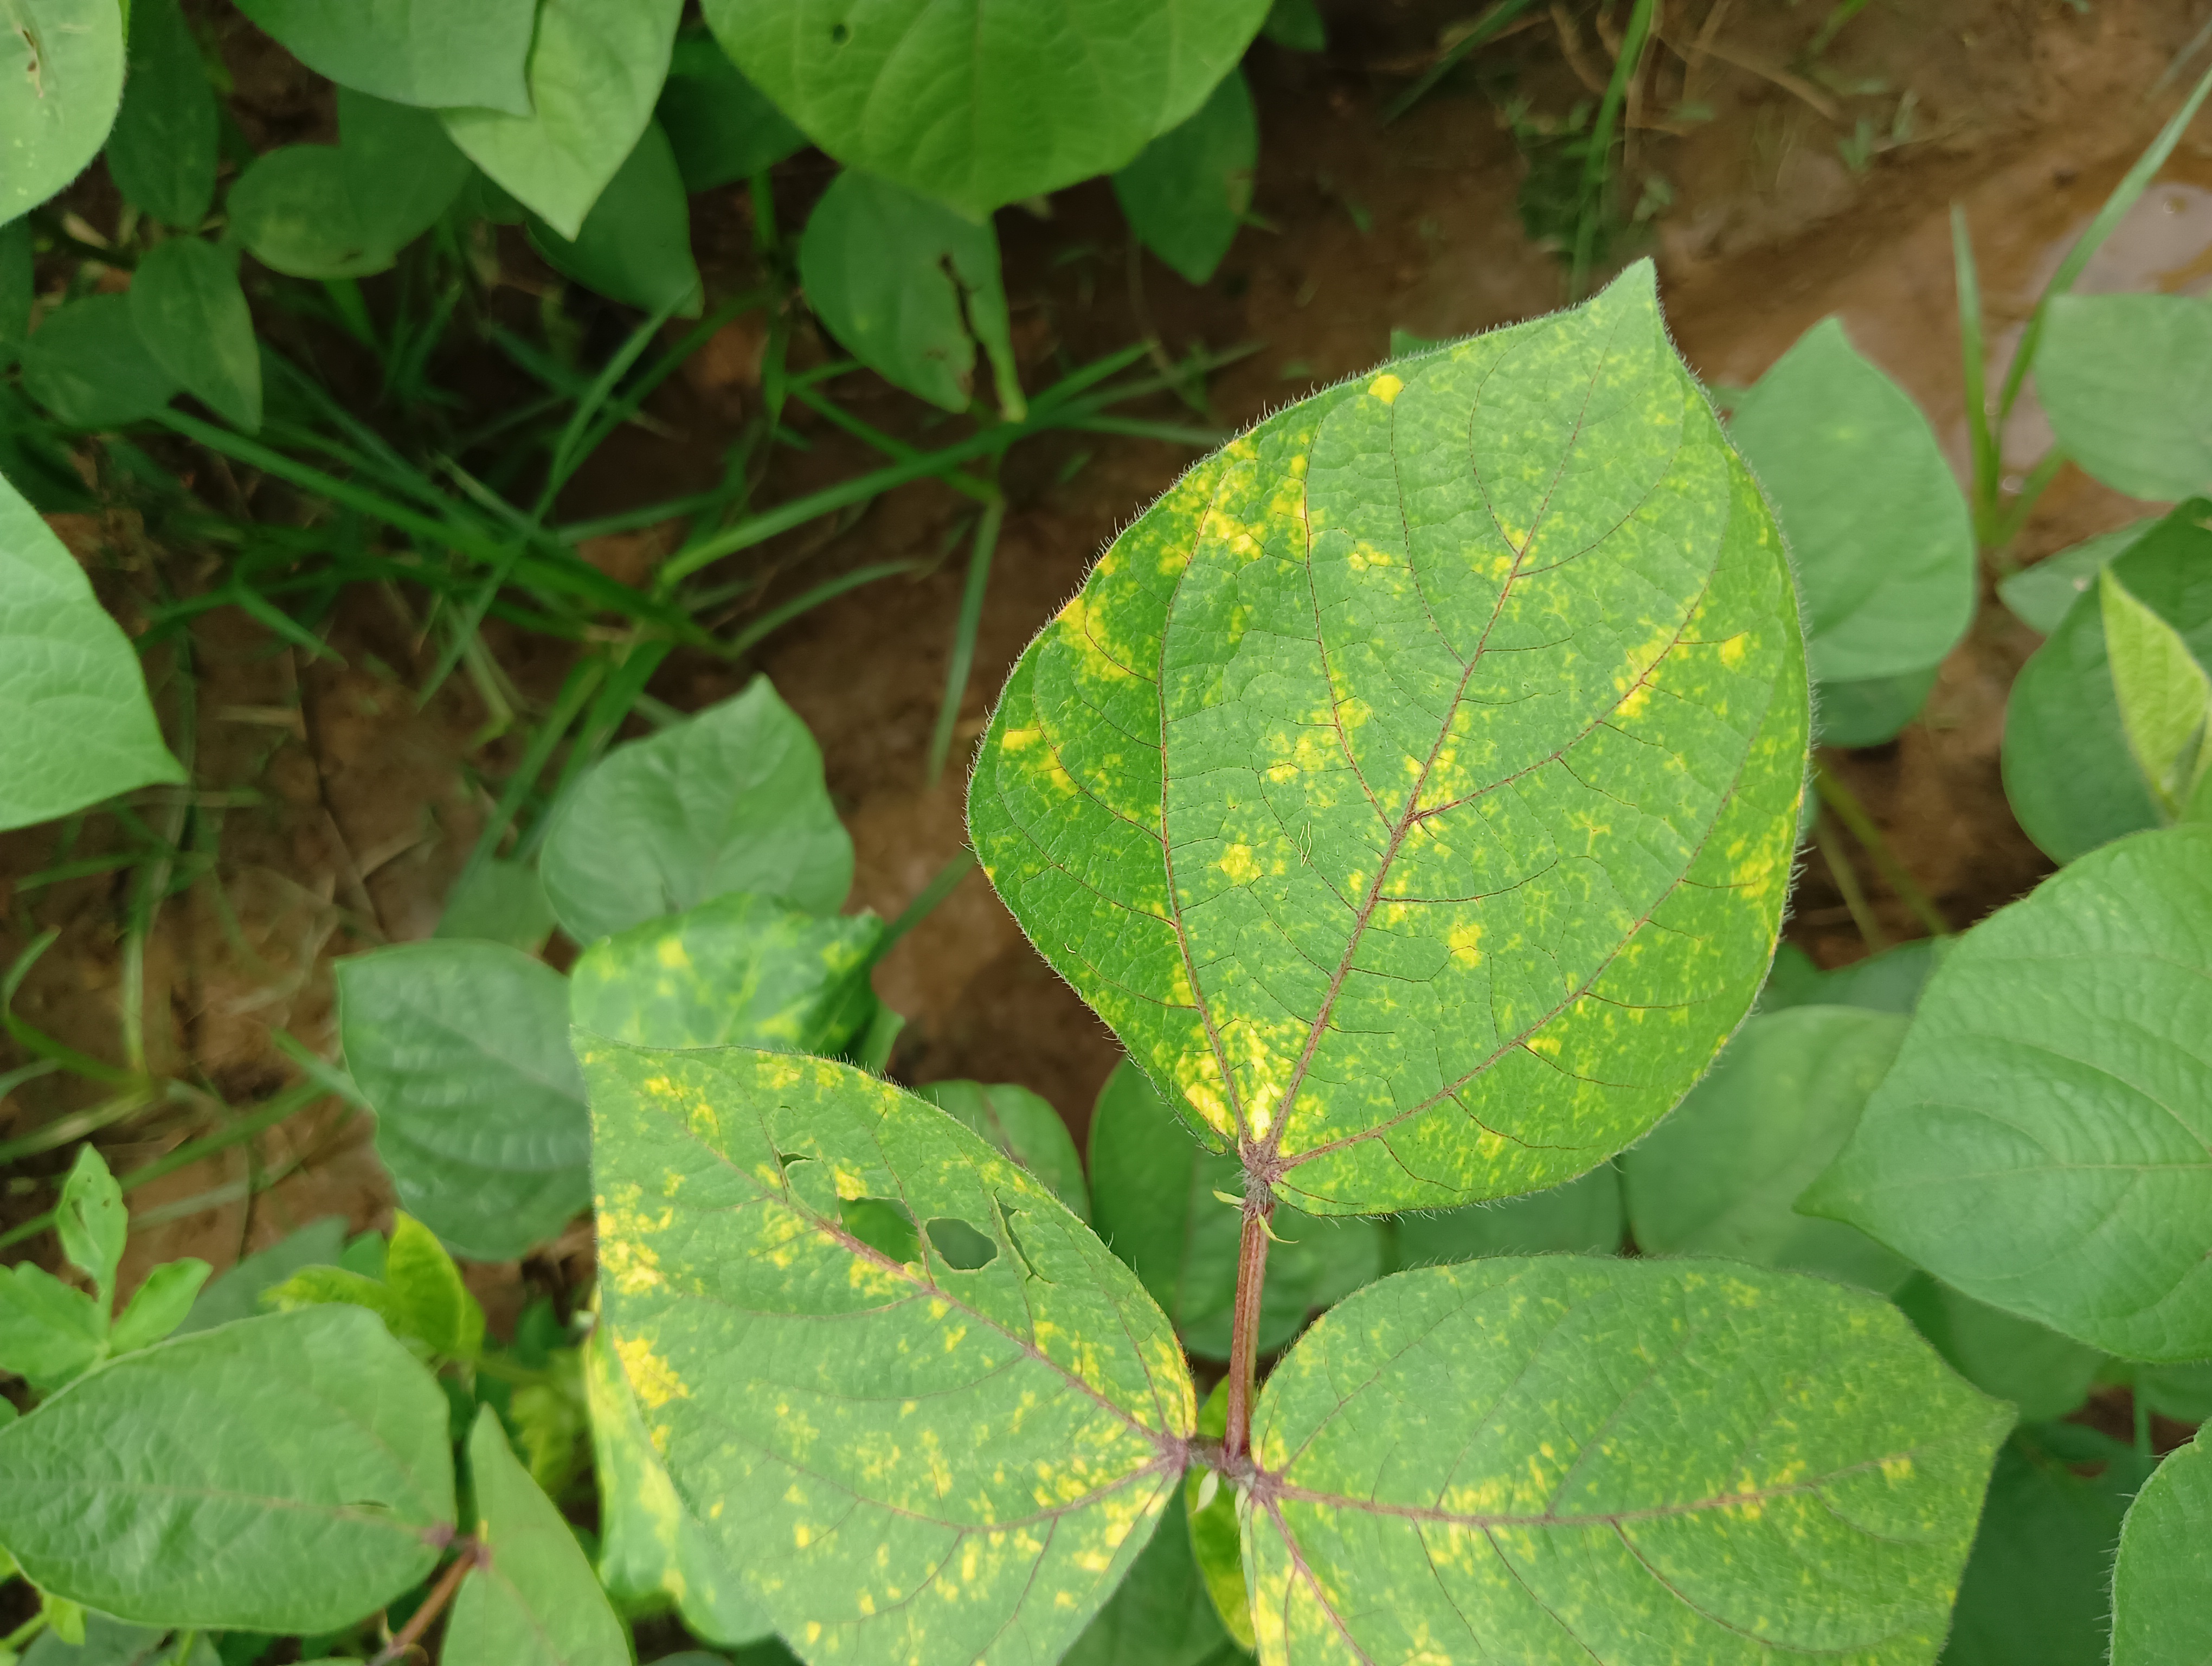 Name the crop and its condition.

mungbean, yellow mosaic
